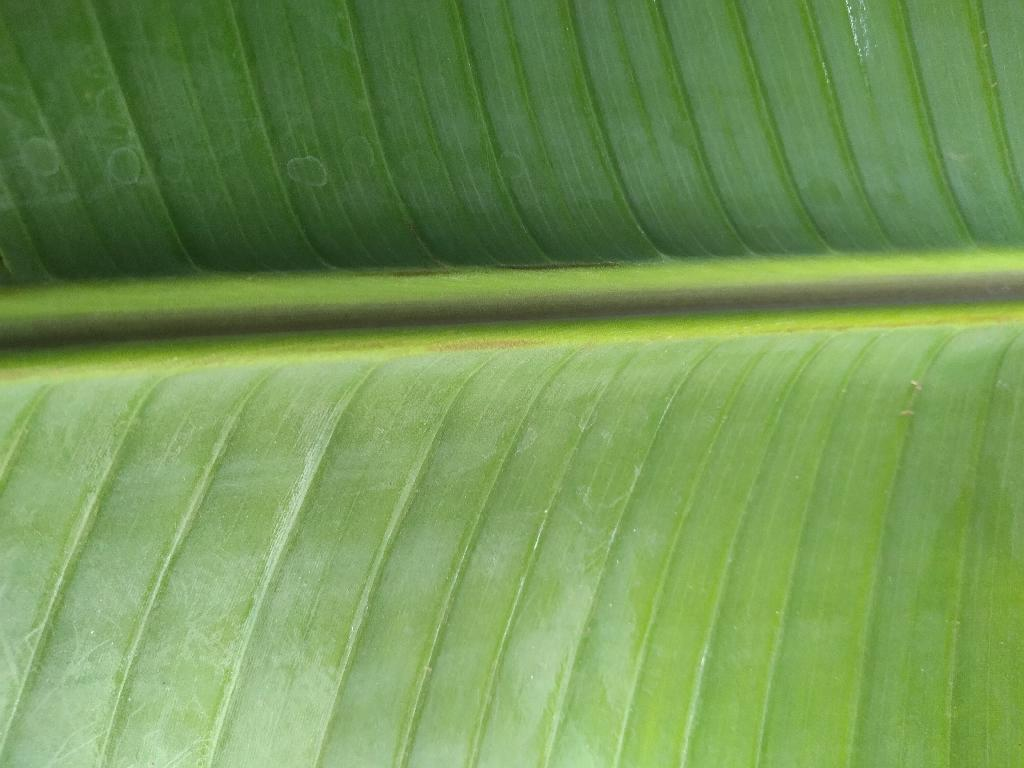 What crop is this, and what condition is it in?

banana, healthy
